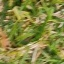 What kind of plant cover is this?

grass
